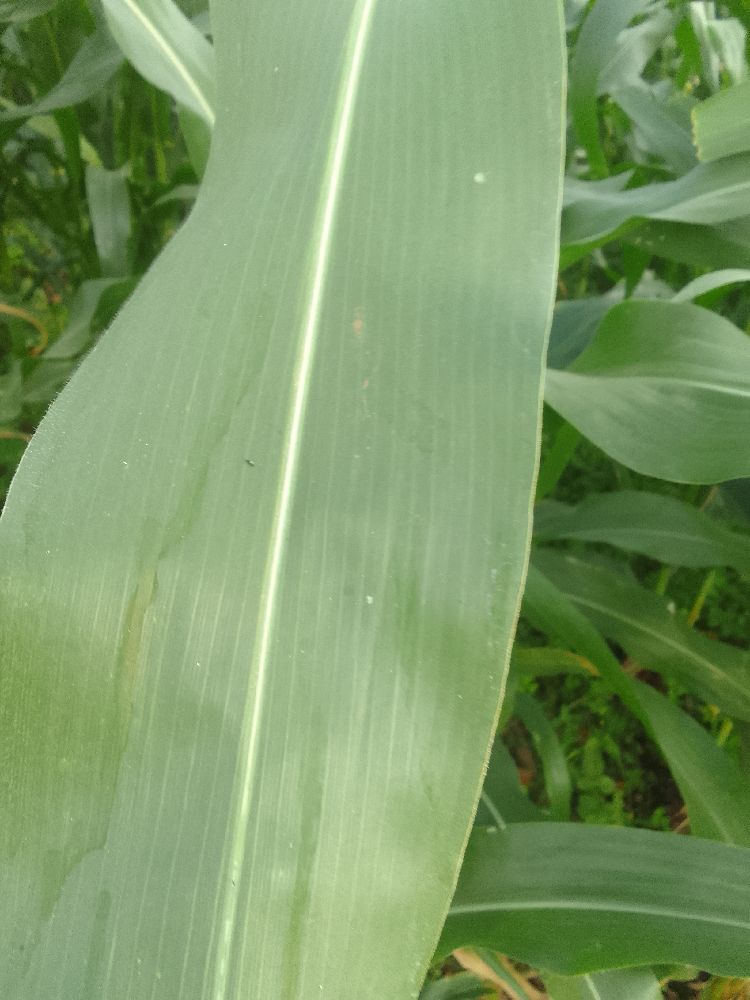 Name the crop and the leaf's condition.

maize, healthy
